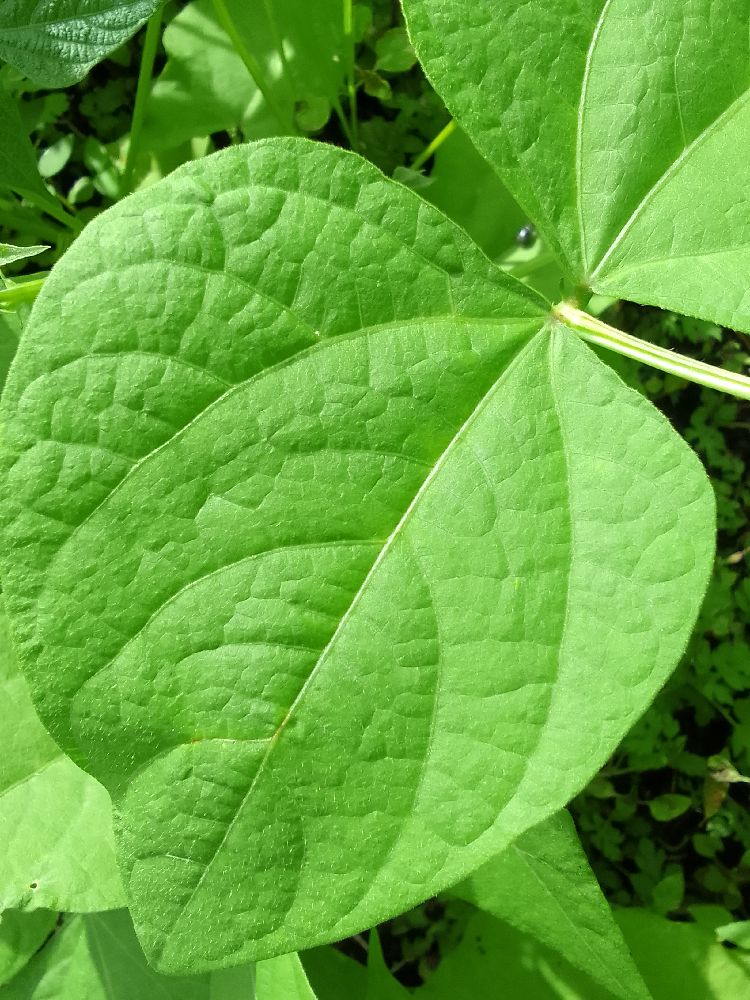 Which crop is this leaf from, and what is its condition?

common bean, healthy
